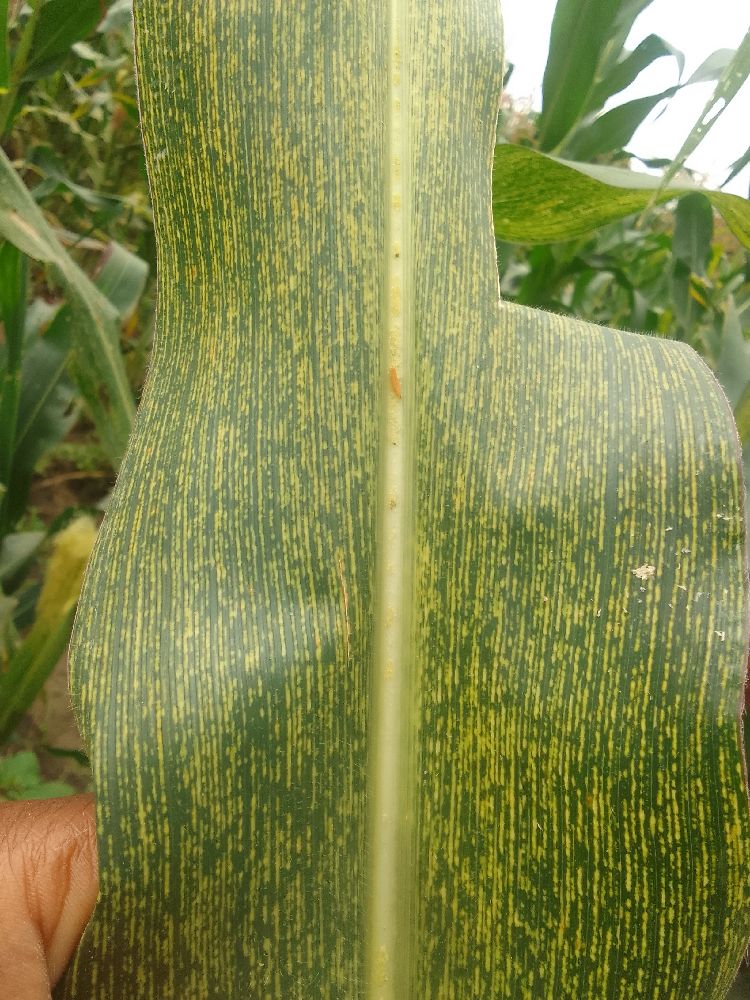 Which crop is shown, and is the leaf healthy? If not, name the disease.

maize, maize streak virus
